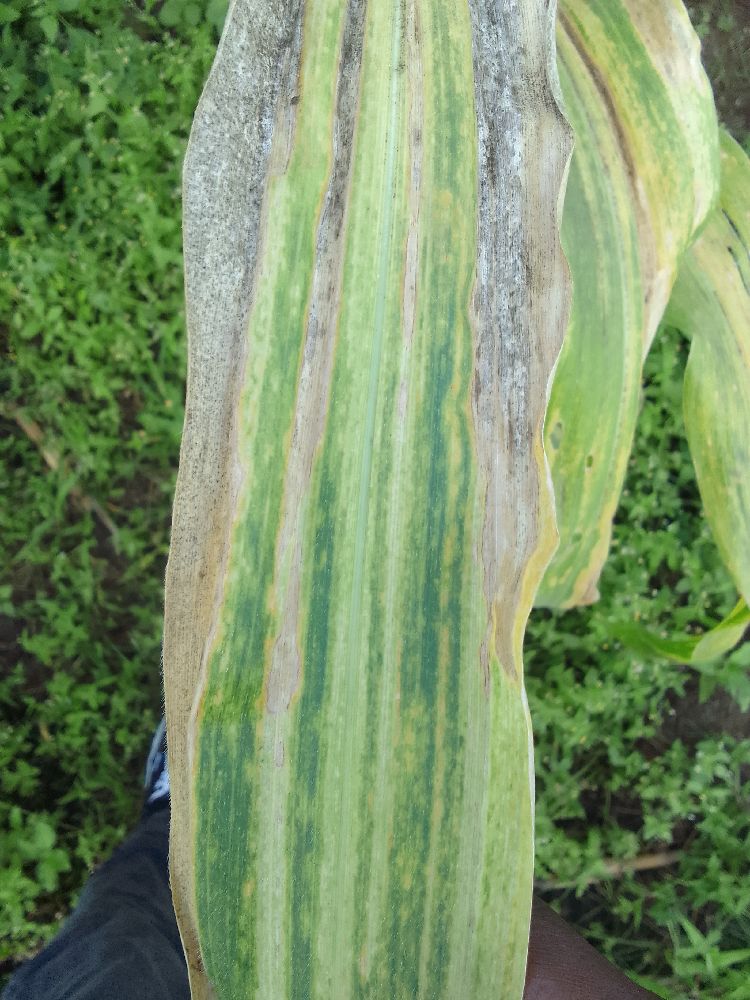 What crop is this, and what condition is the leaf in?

maize, maize lethal necrosis
